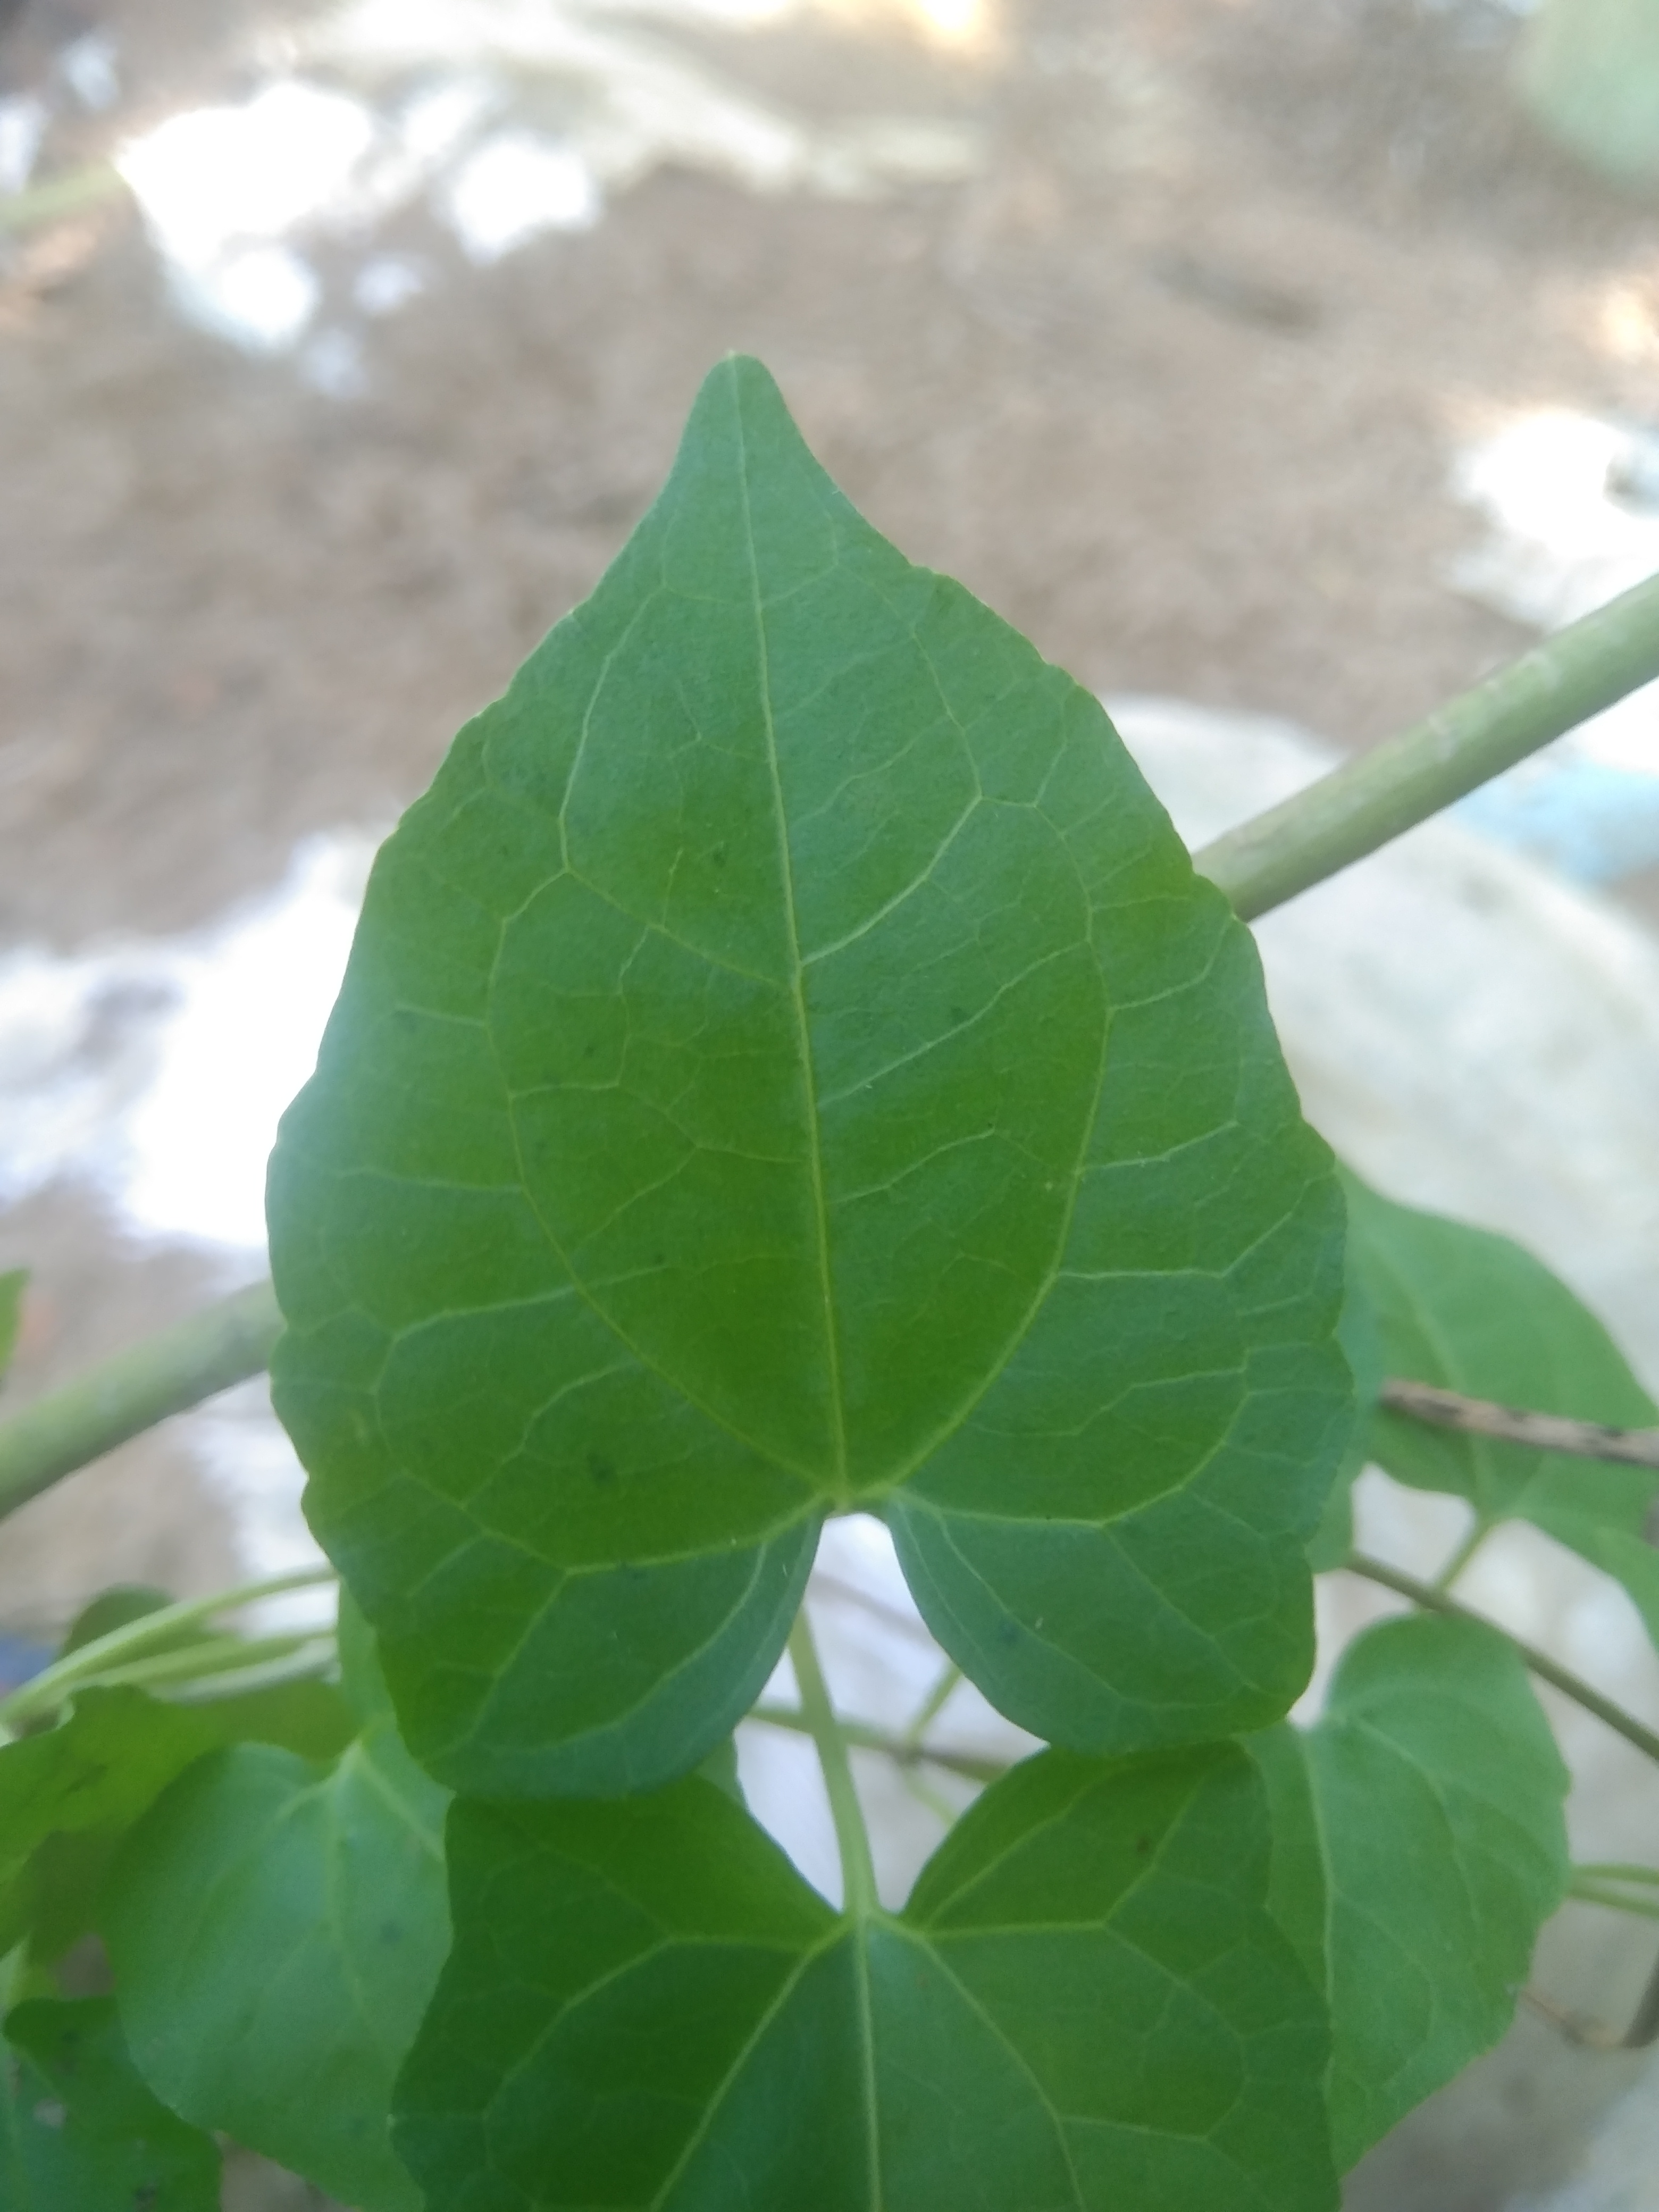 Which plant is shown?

bitter vine
